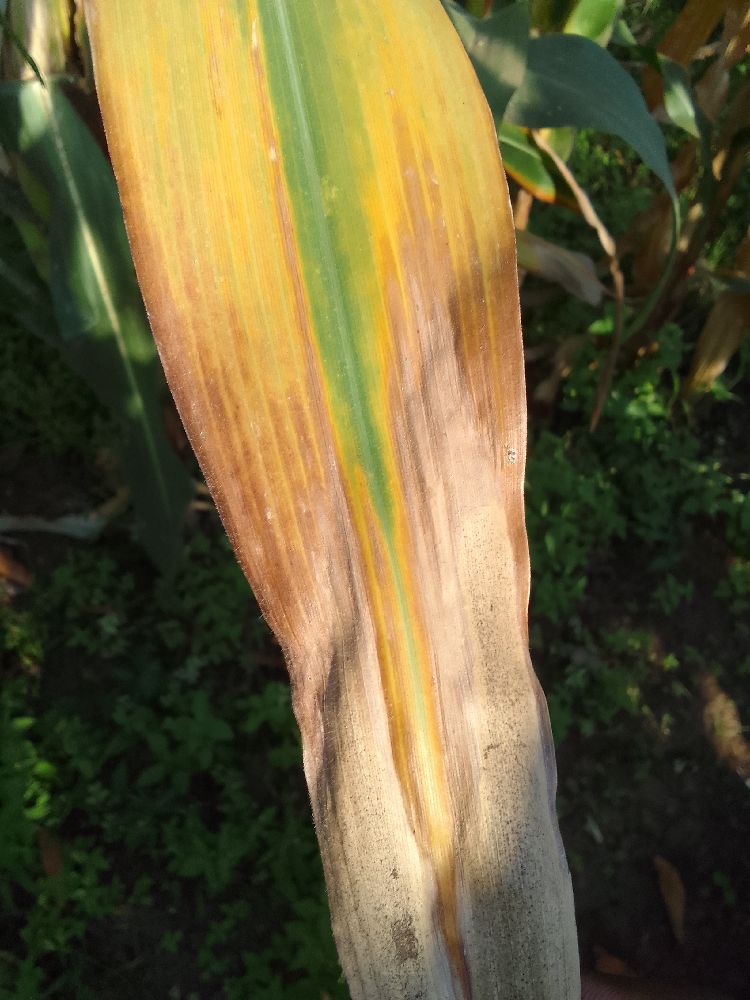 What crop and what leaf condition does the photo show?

maize, maize lethal necrosis
